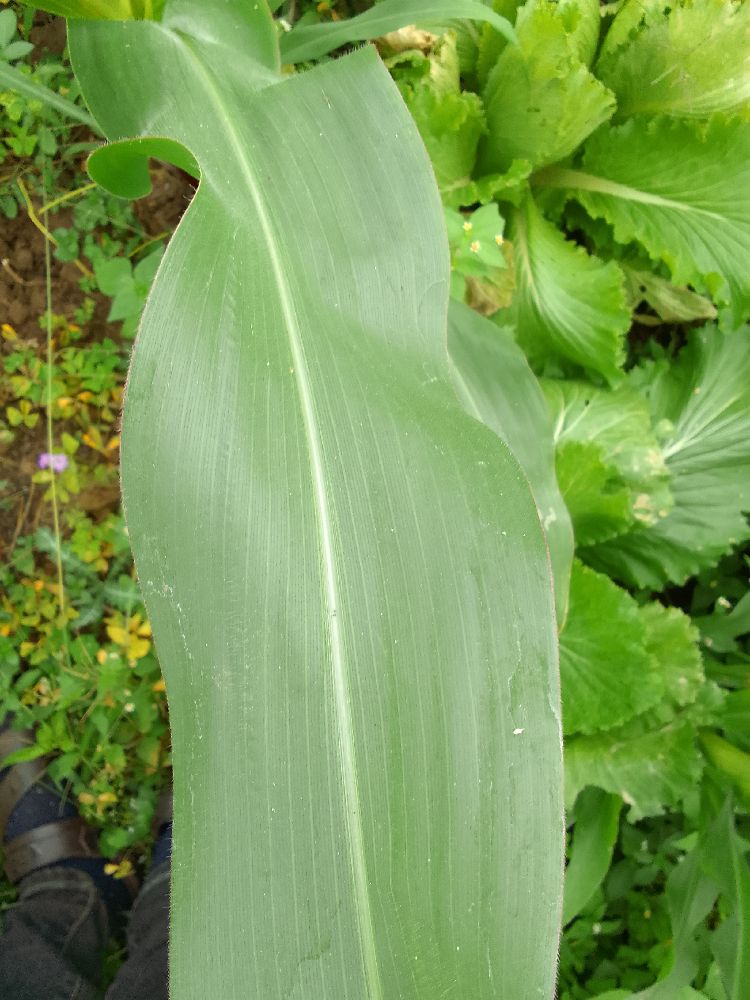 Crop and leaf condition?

maize, healthy
